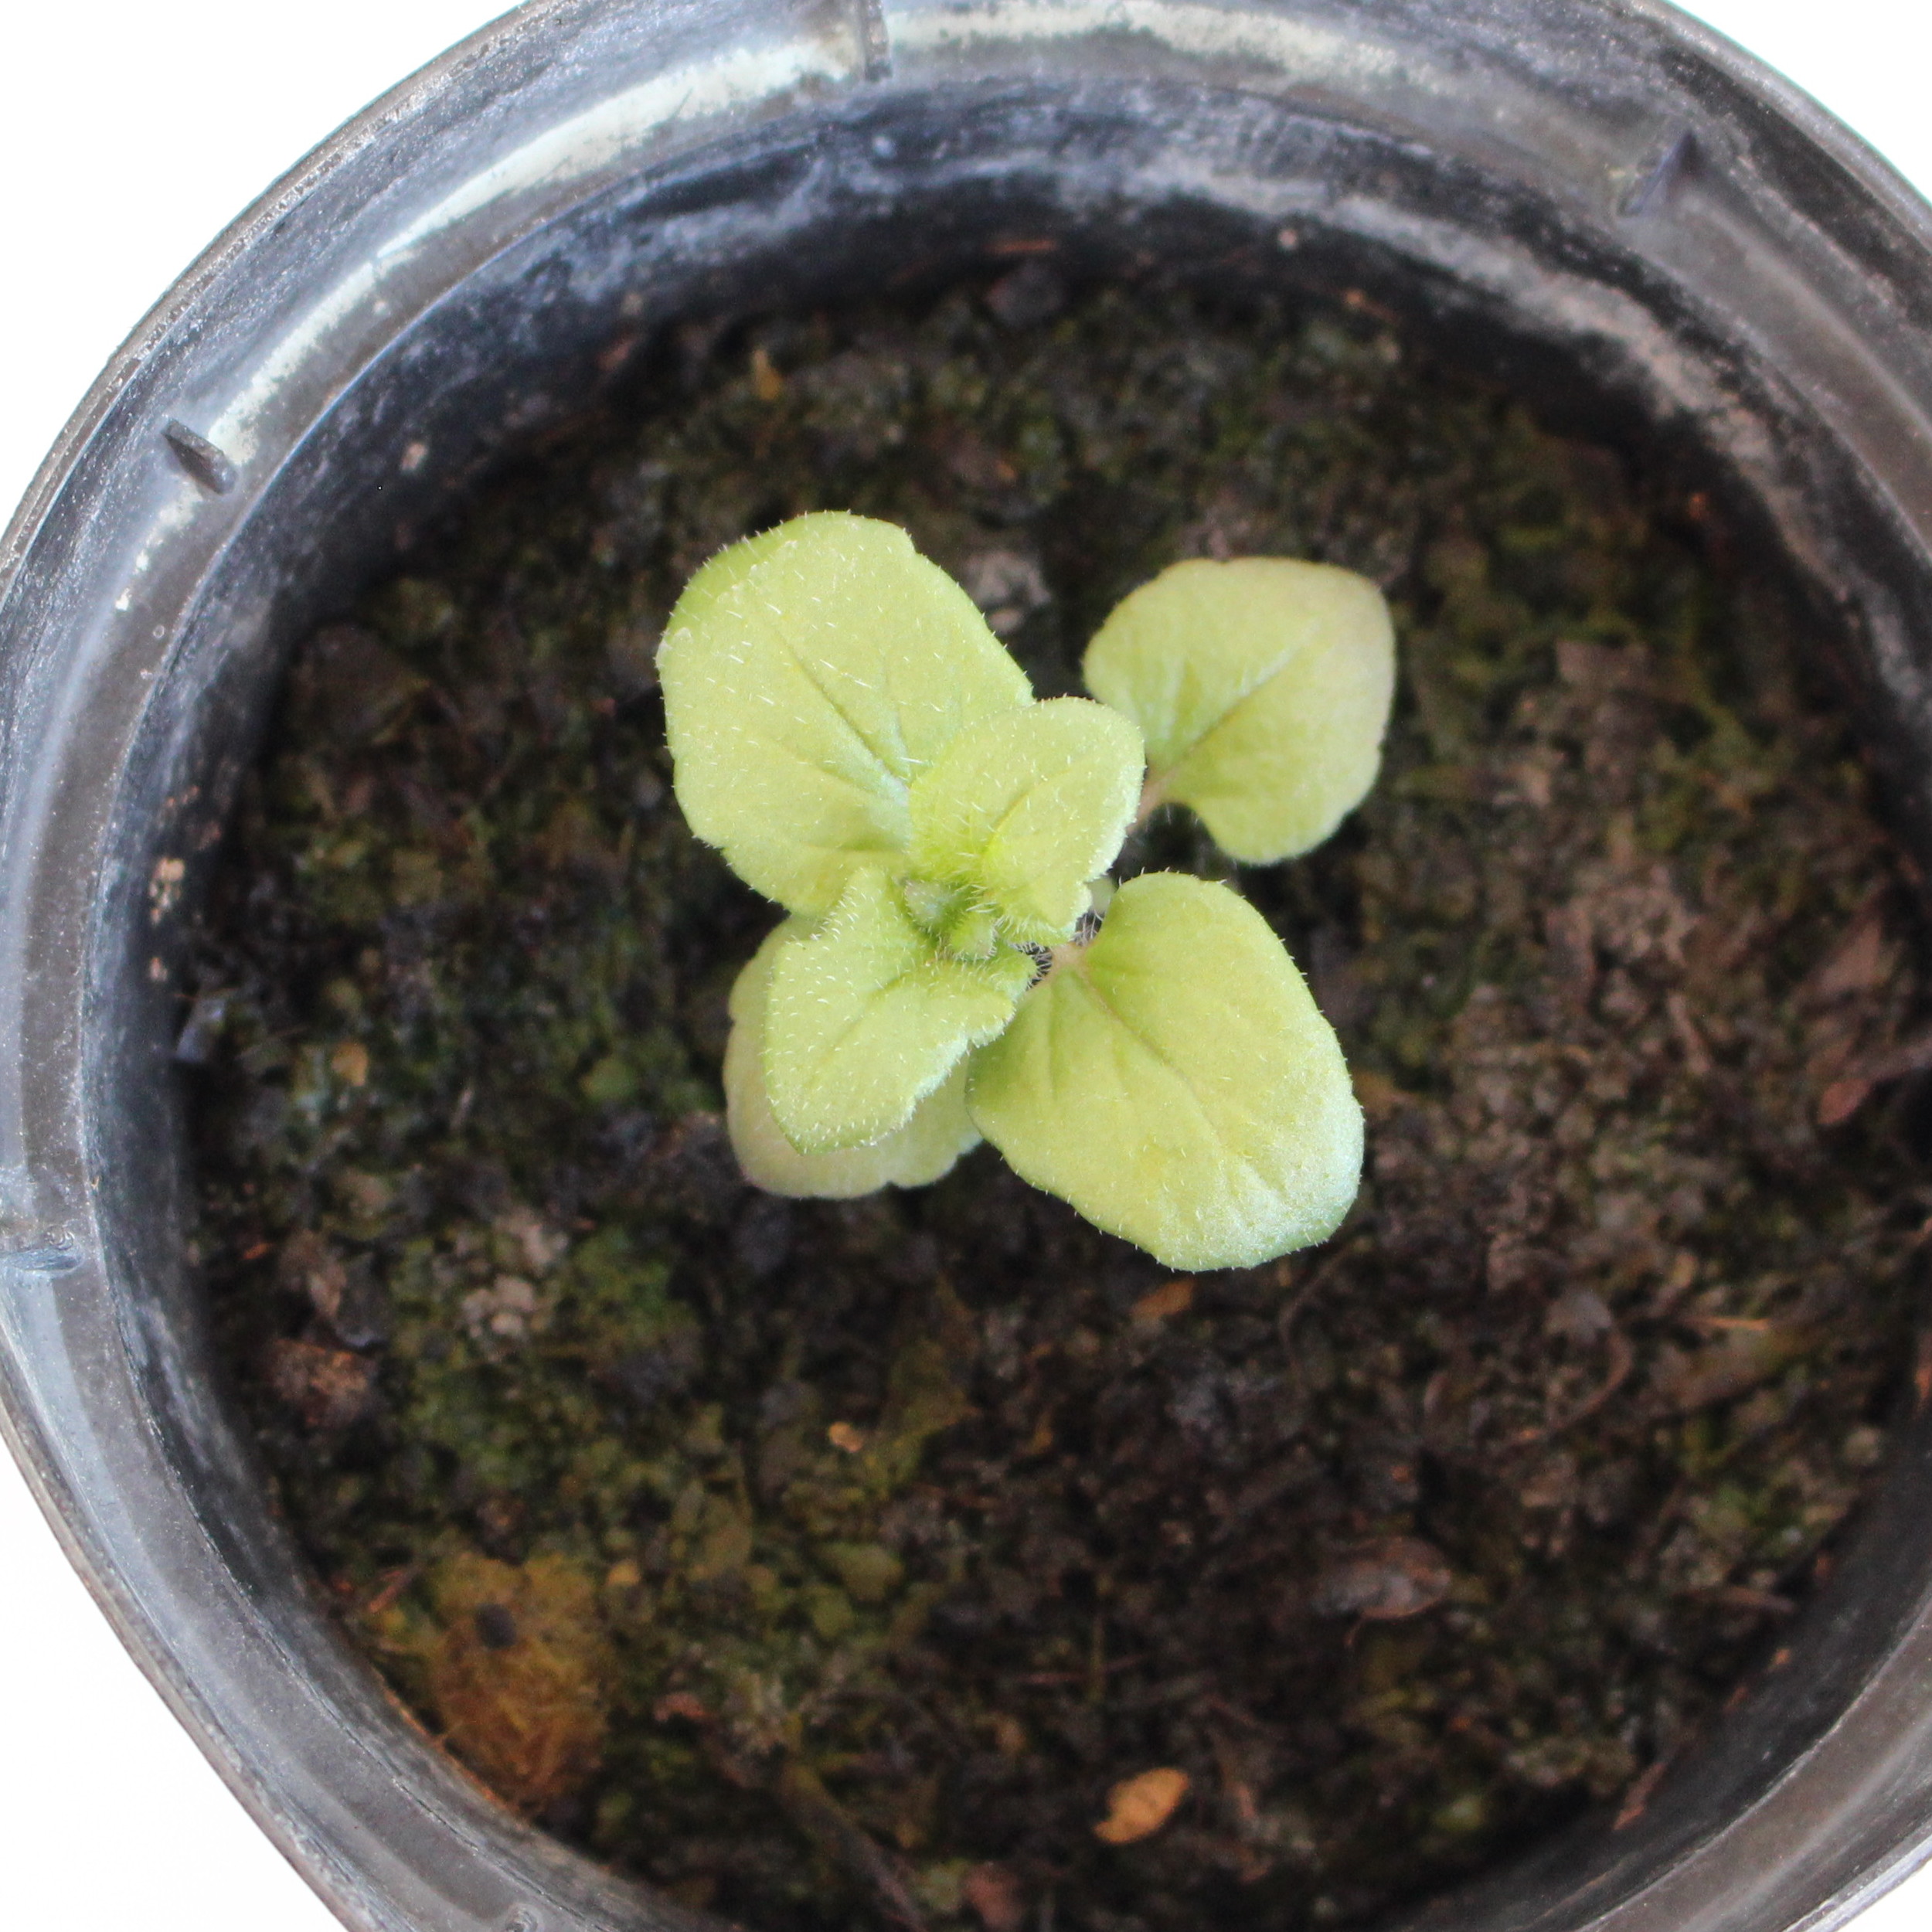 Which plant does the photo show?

Veronica persica
